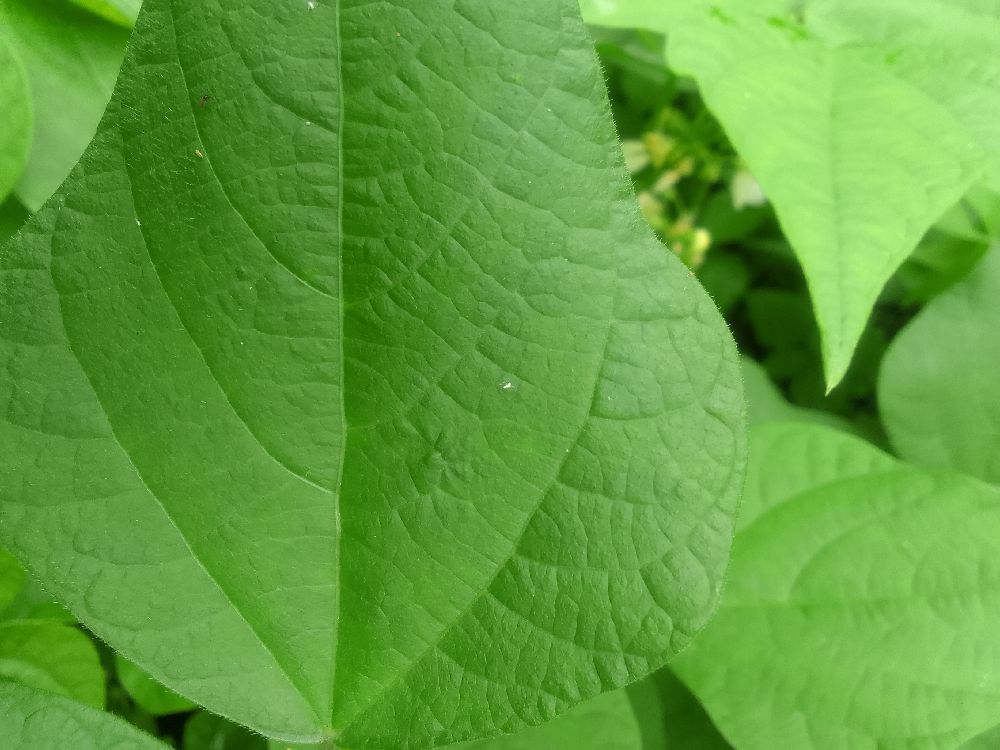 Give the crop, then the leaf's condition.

common bean, healthy
